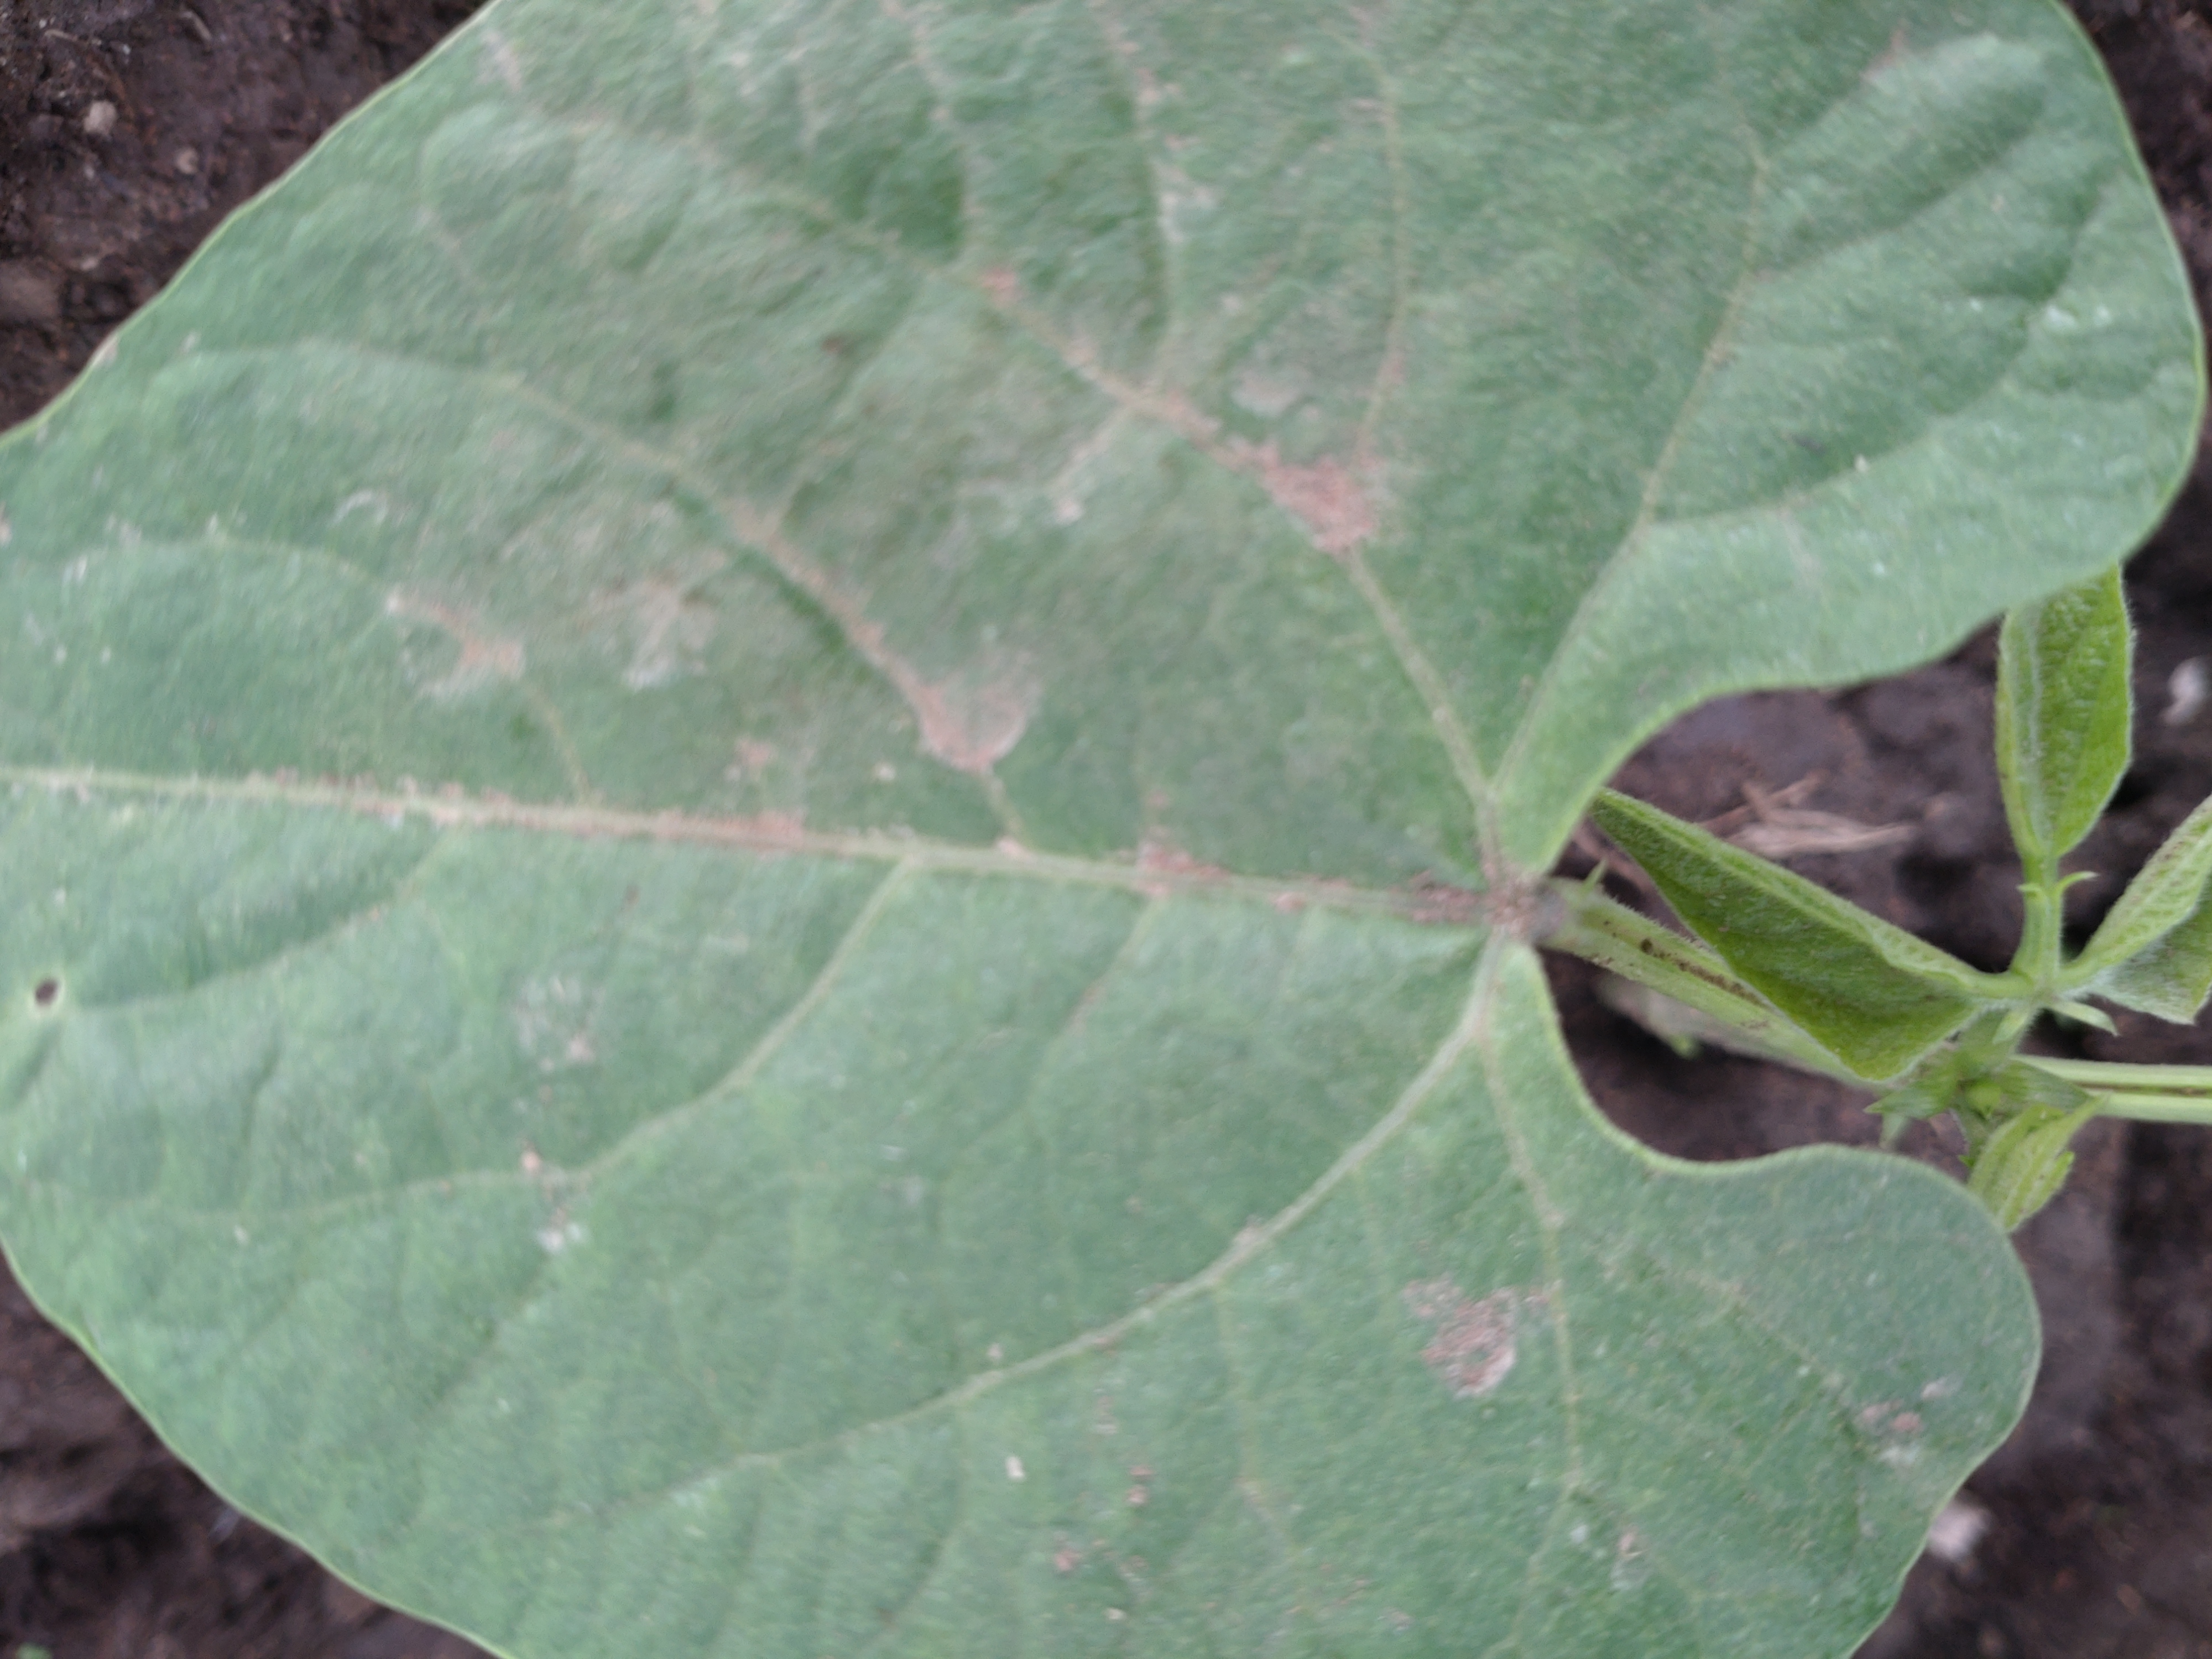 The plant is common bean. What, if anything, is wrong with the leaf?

healthy
